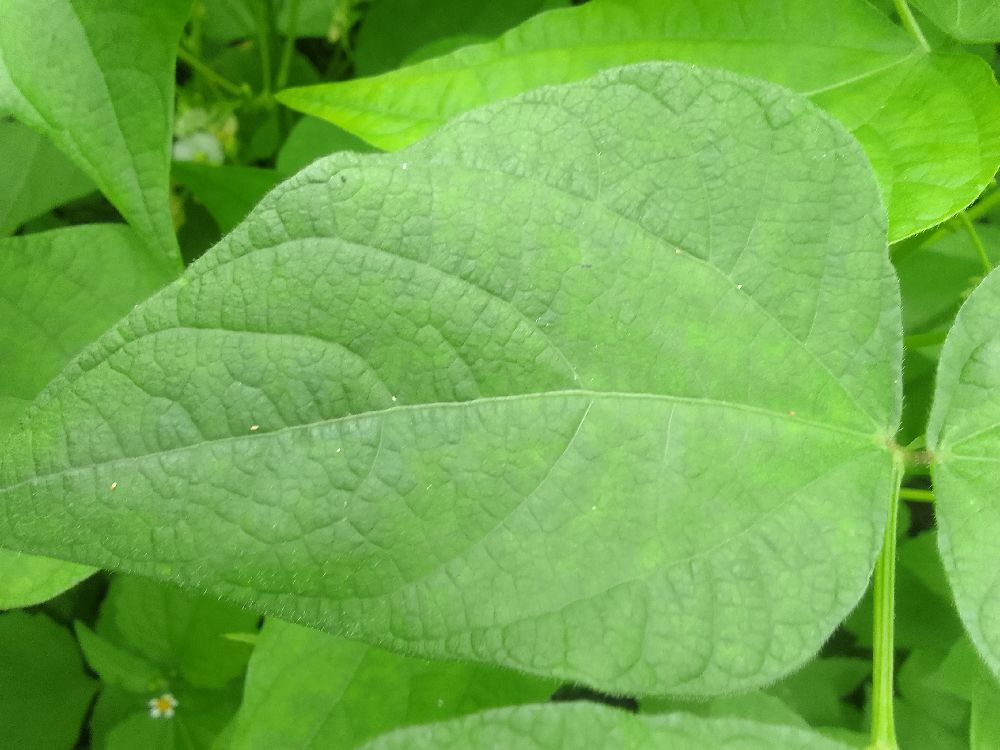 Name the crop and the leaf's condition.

common bean, healthy
